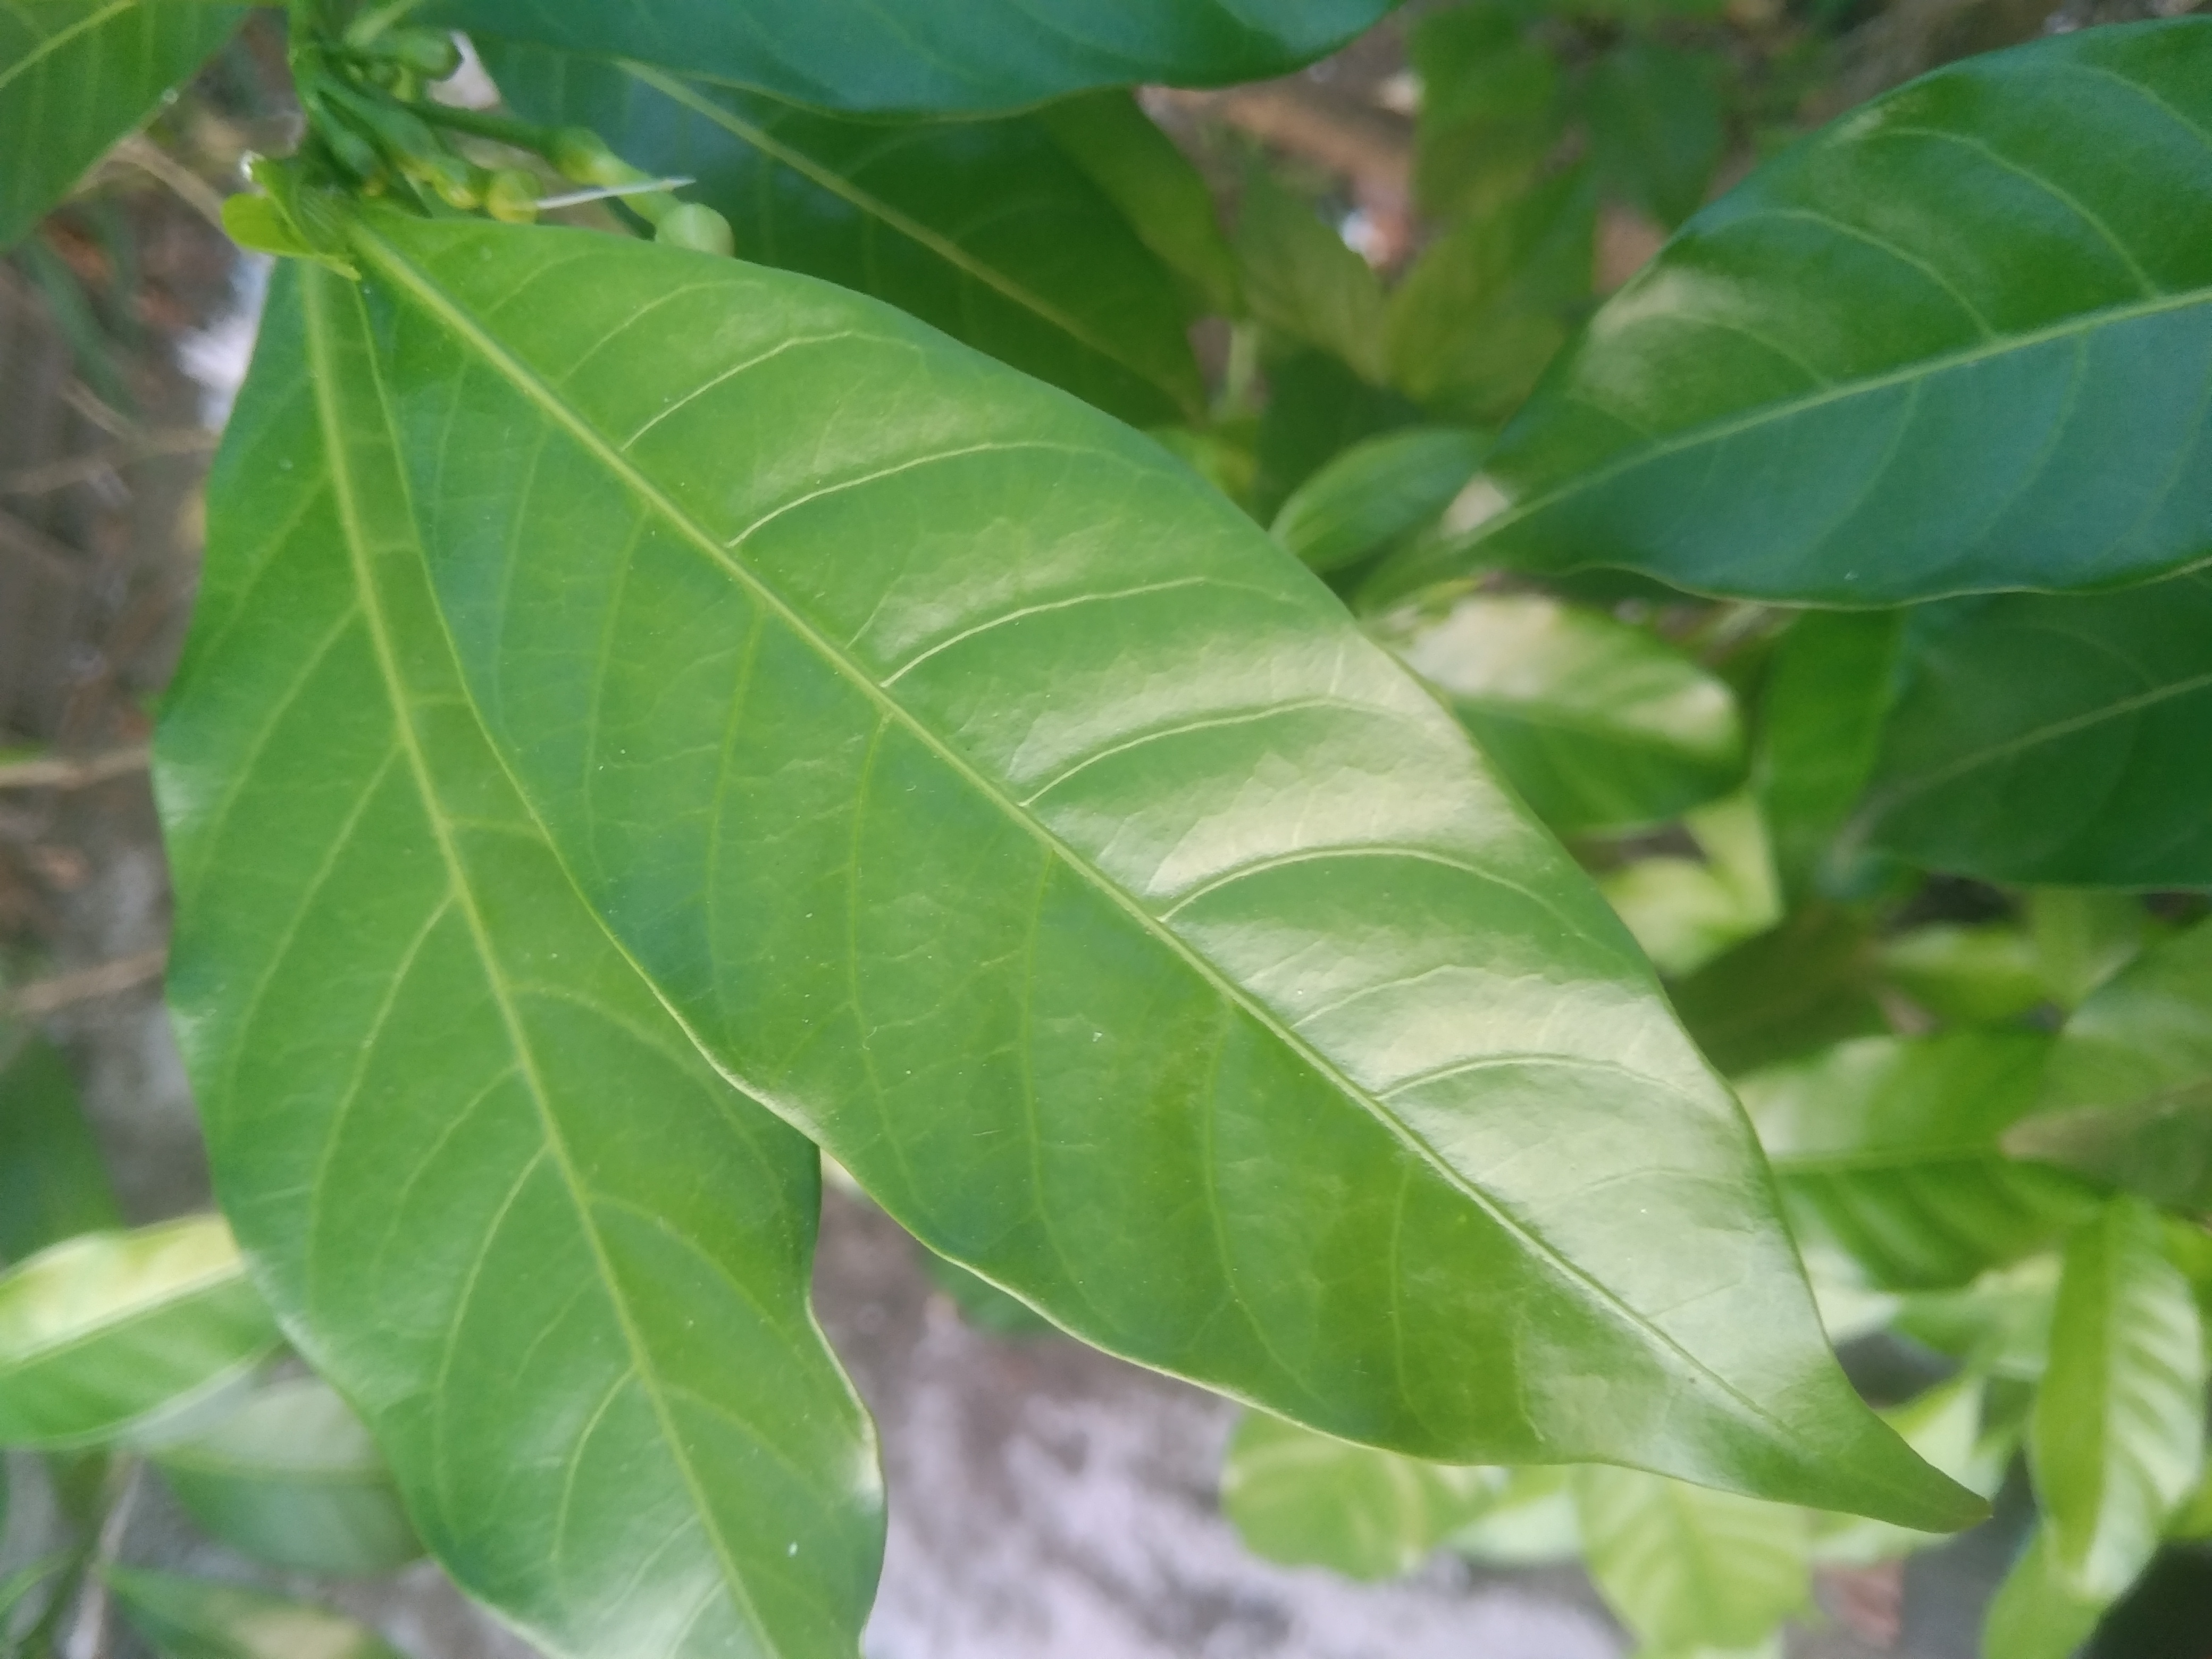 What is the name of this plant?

togor
